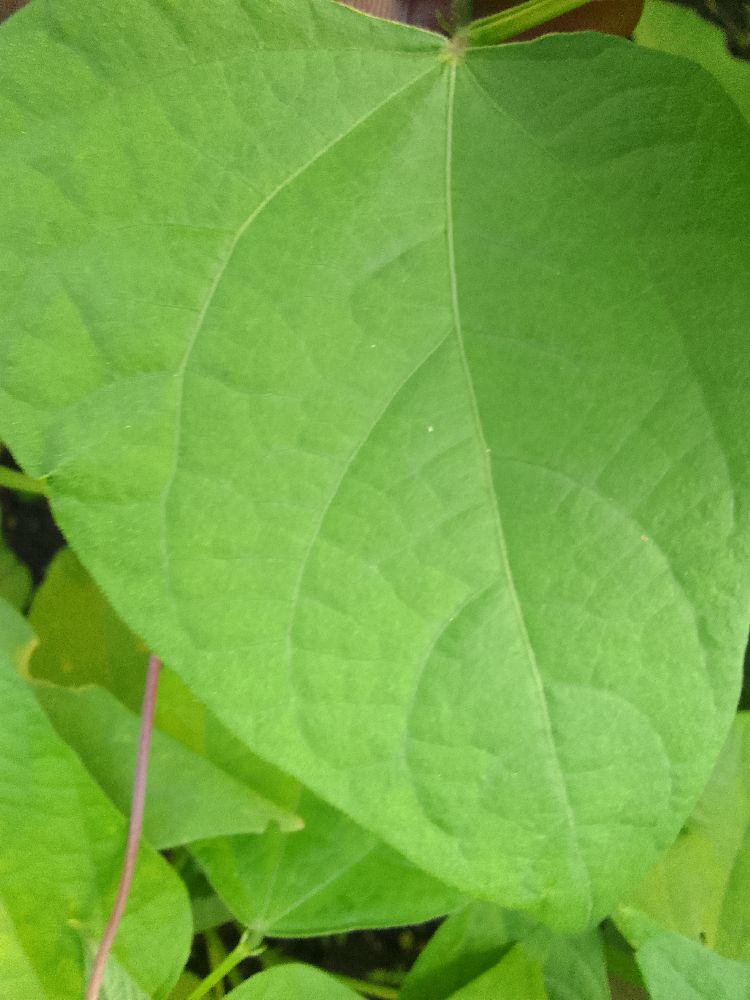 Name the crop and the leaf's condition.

common bean, healthy
